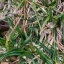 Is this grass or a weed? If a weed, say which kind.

grass
